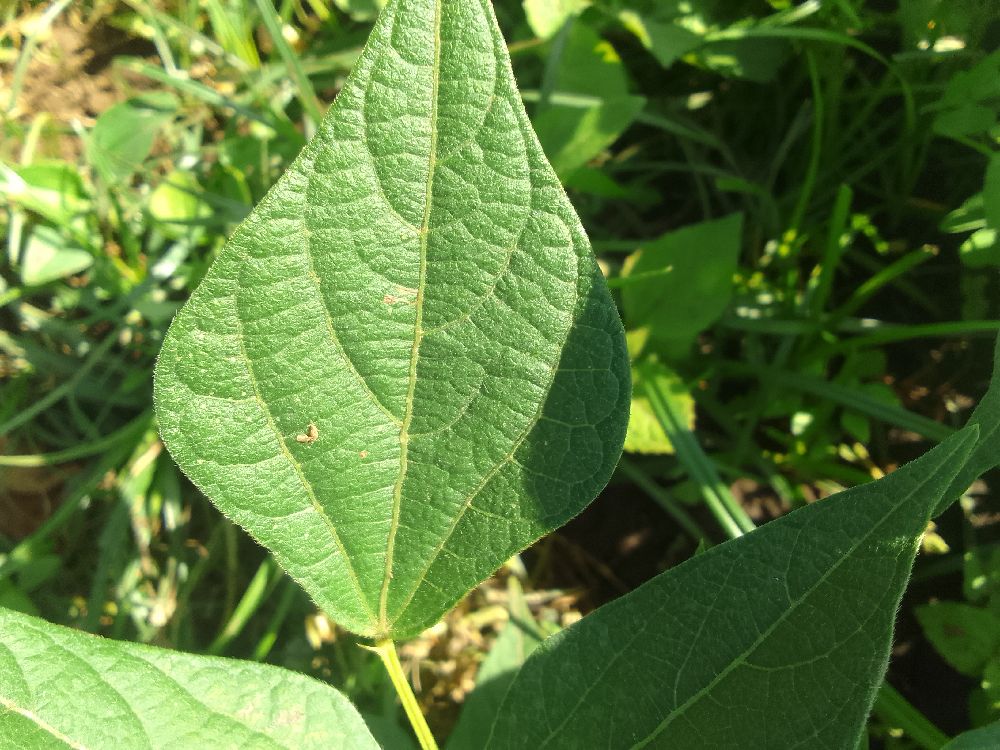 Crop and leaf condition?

common bean, healthy
